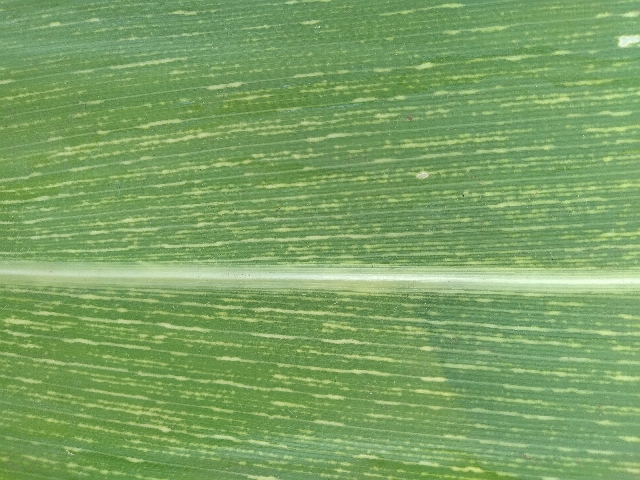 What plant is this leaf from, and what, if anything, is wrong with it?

maize, maize streak virus
